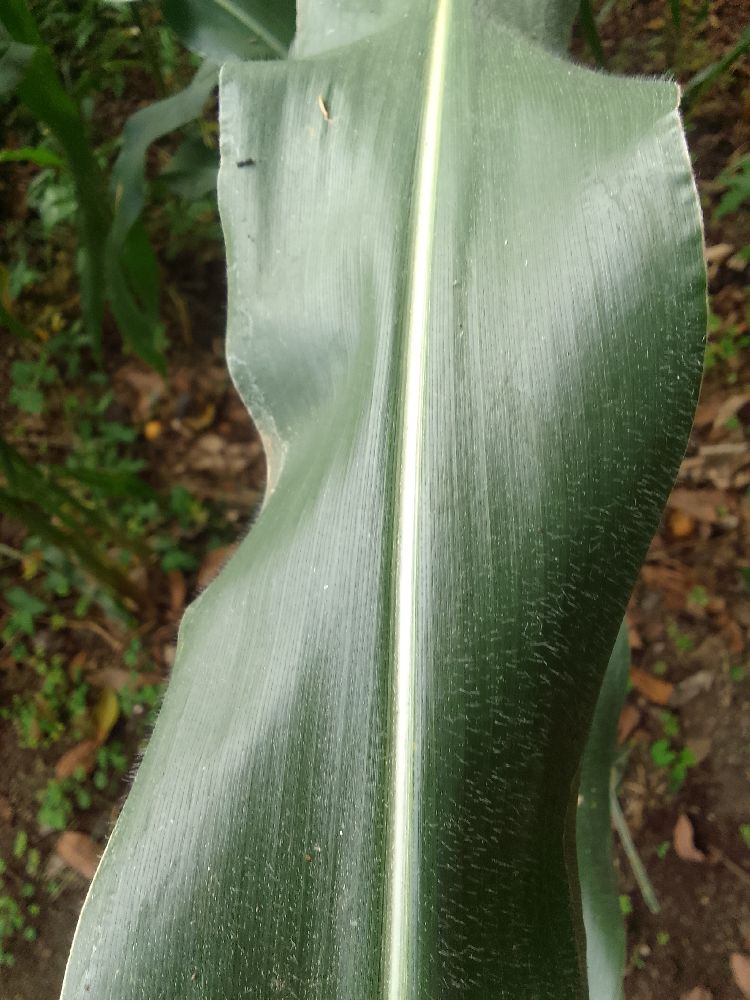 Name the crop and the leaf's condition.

maize, healthy
